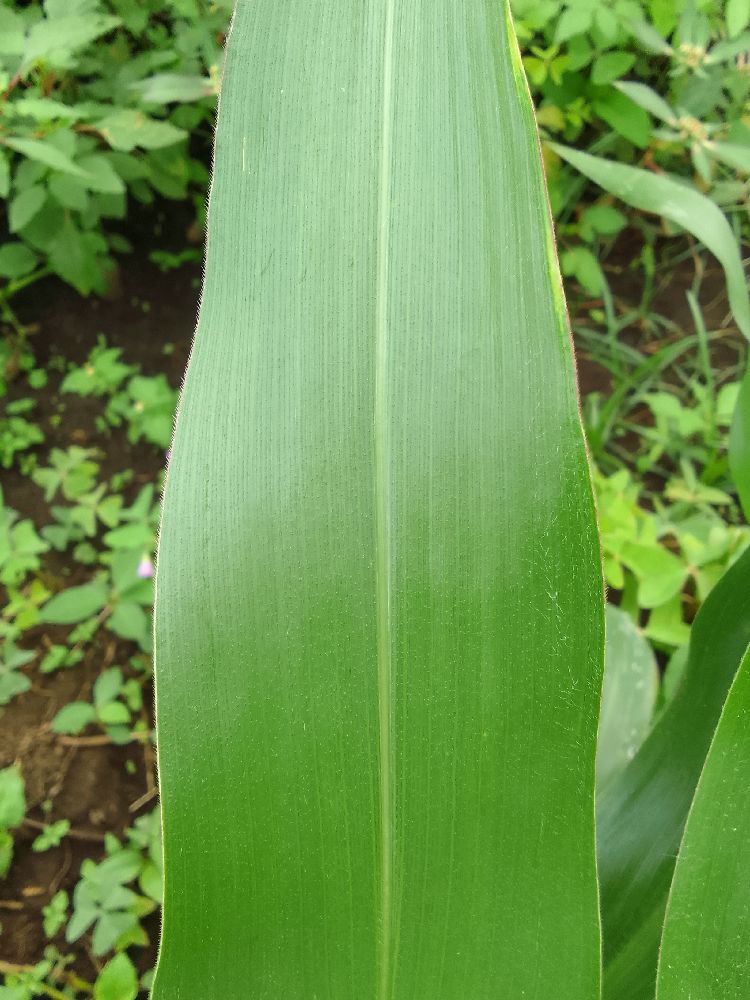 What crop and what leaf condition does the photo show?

maize, healthy
